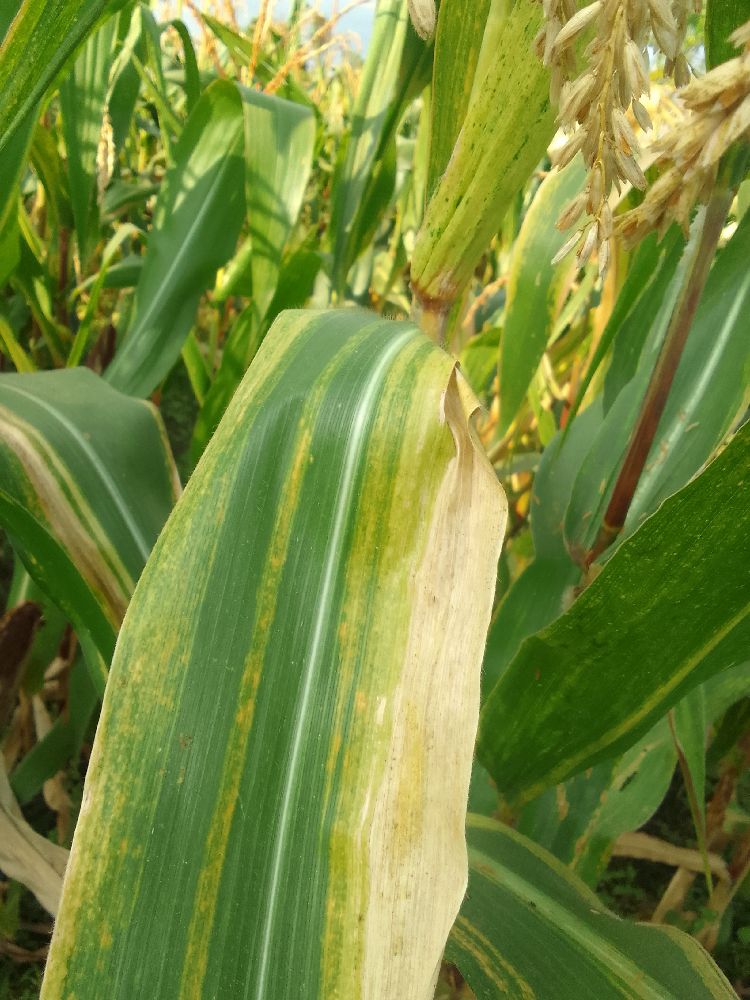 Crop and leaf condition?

maize, maize lethal necrosis
